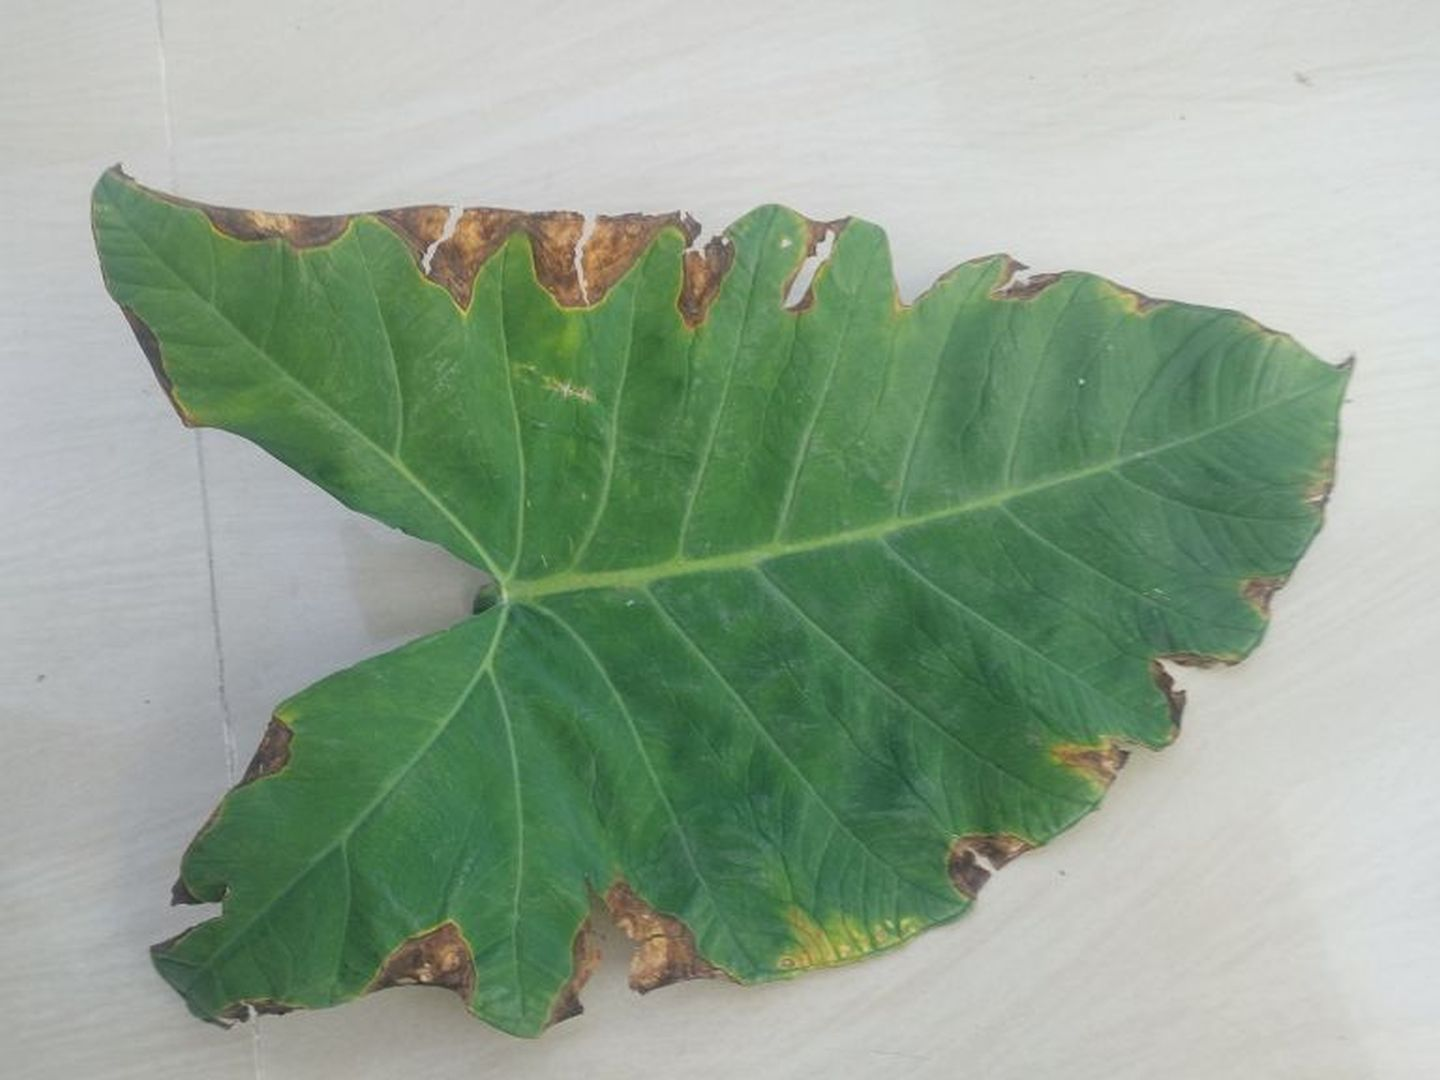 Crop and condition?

taro, leaf blight
